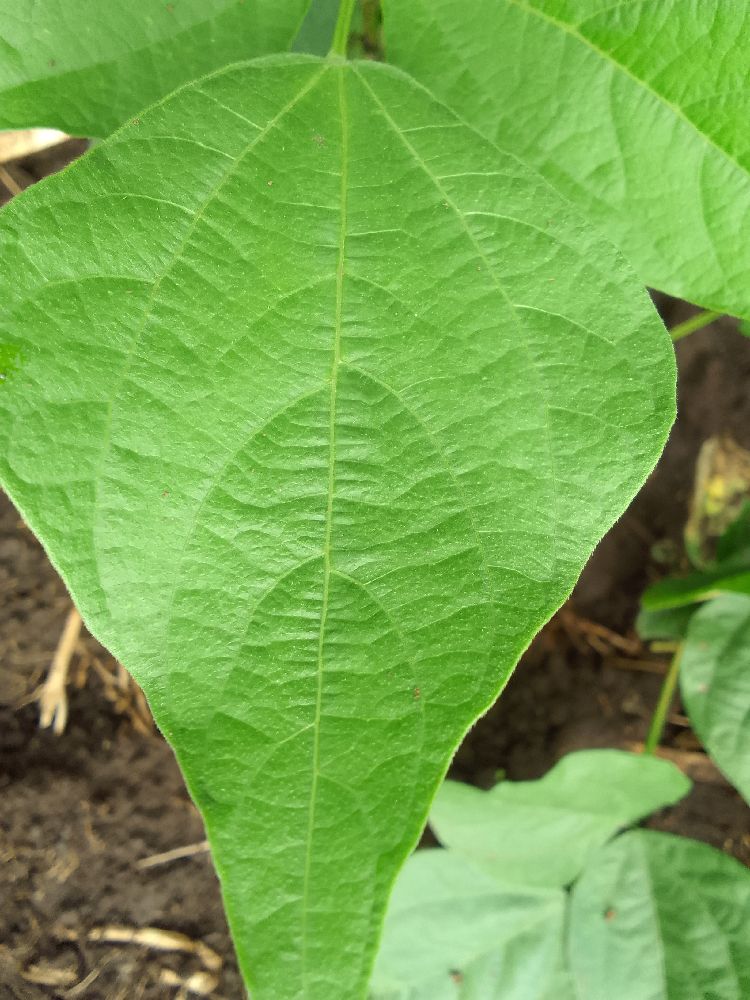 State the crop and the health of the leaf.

common bean, healthy
